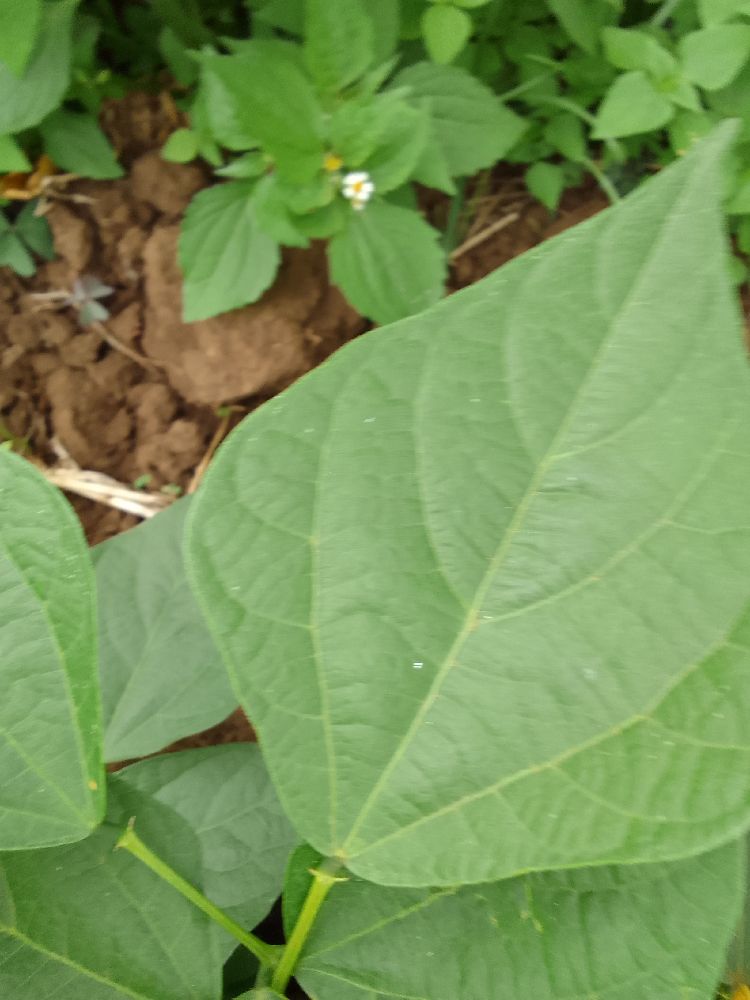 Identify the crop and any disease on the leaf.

common bean, healthy
